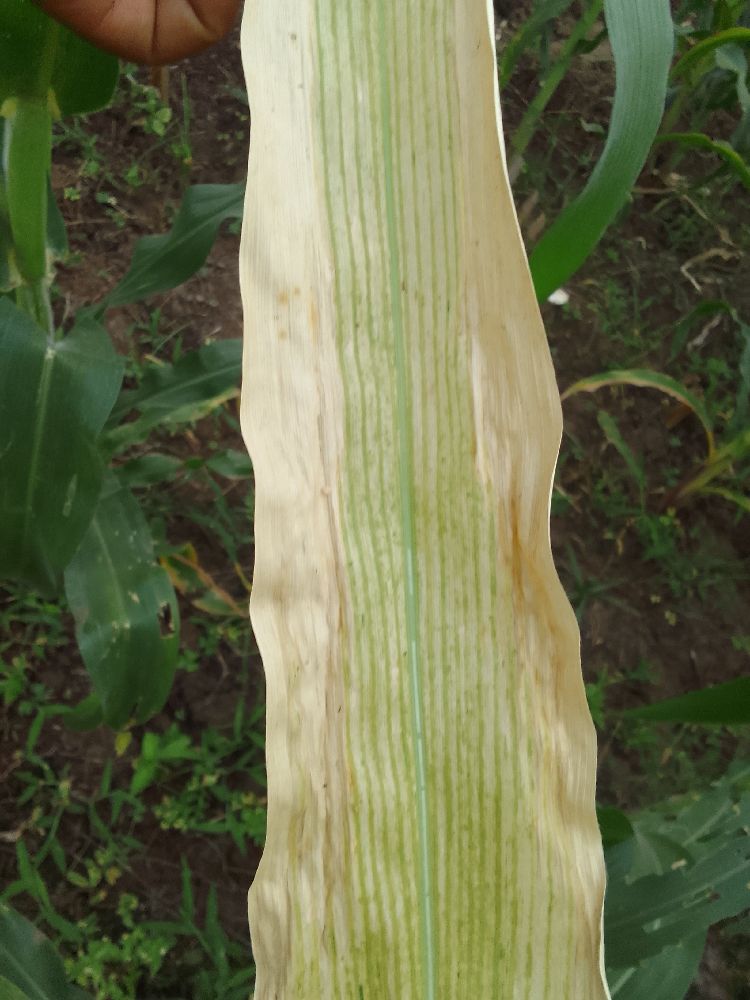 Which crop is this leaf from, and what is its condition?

maize, maize lethal necrosis
